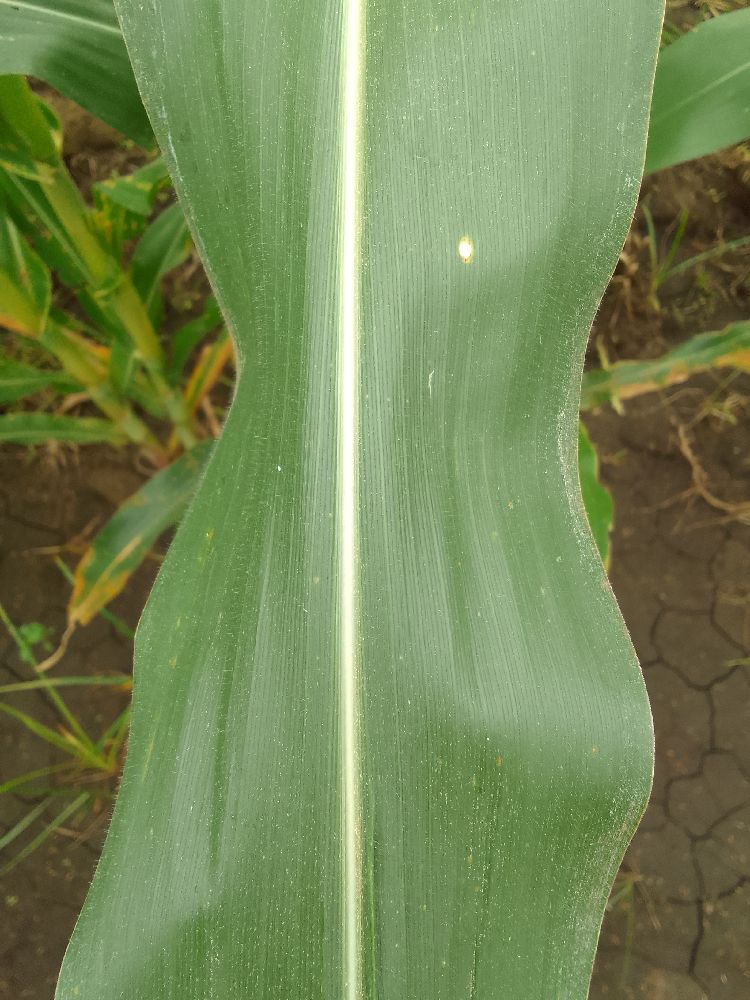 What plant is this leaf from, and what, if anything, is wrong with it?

maize, healthy
